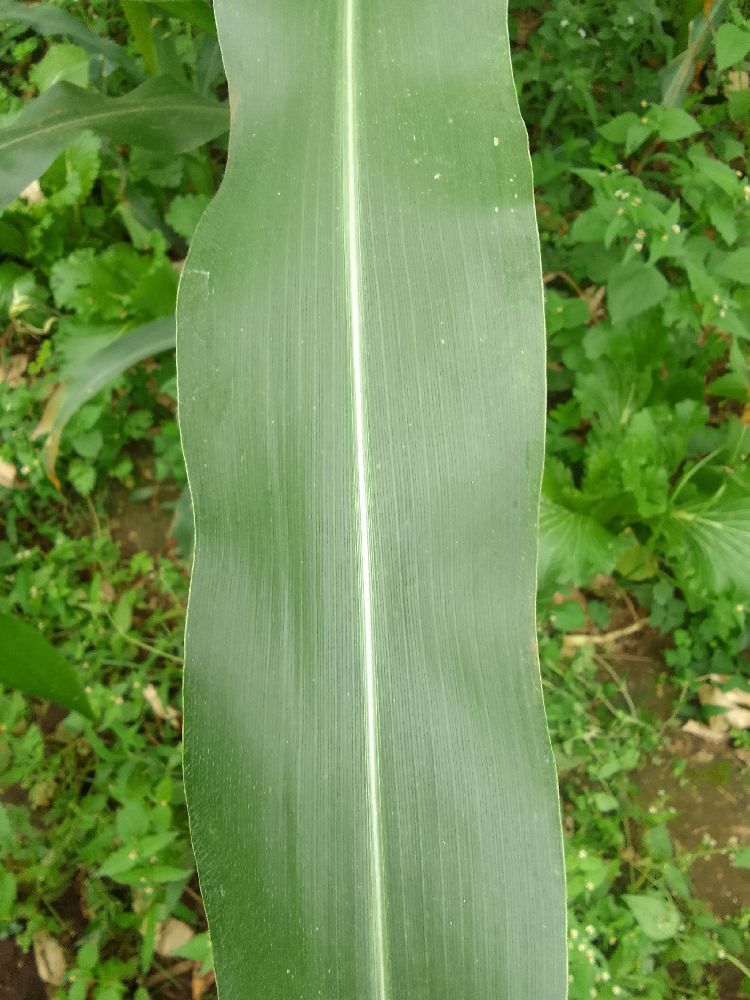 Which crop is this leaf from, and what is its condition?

maize, healthy
